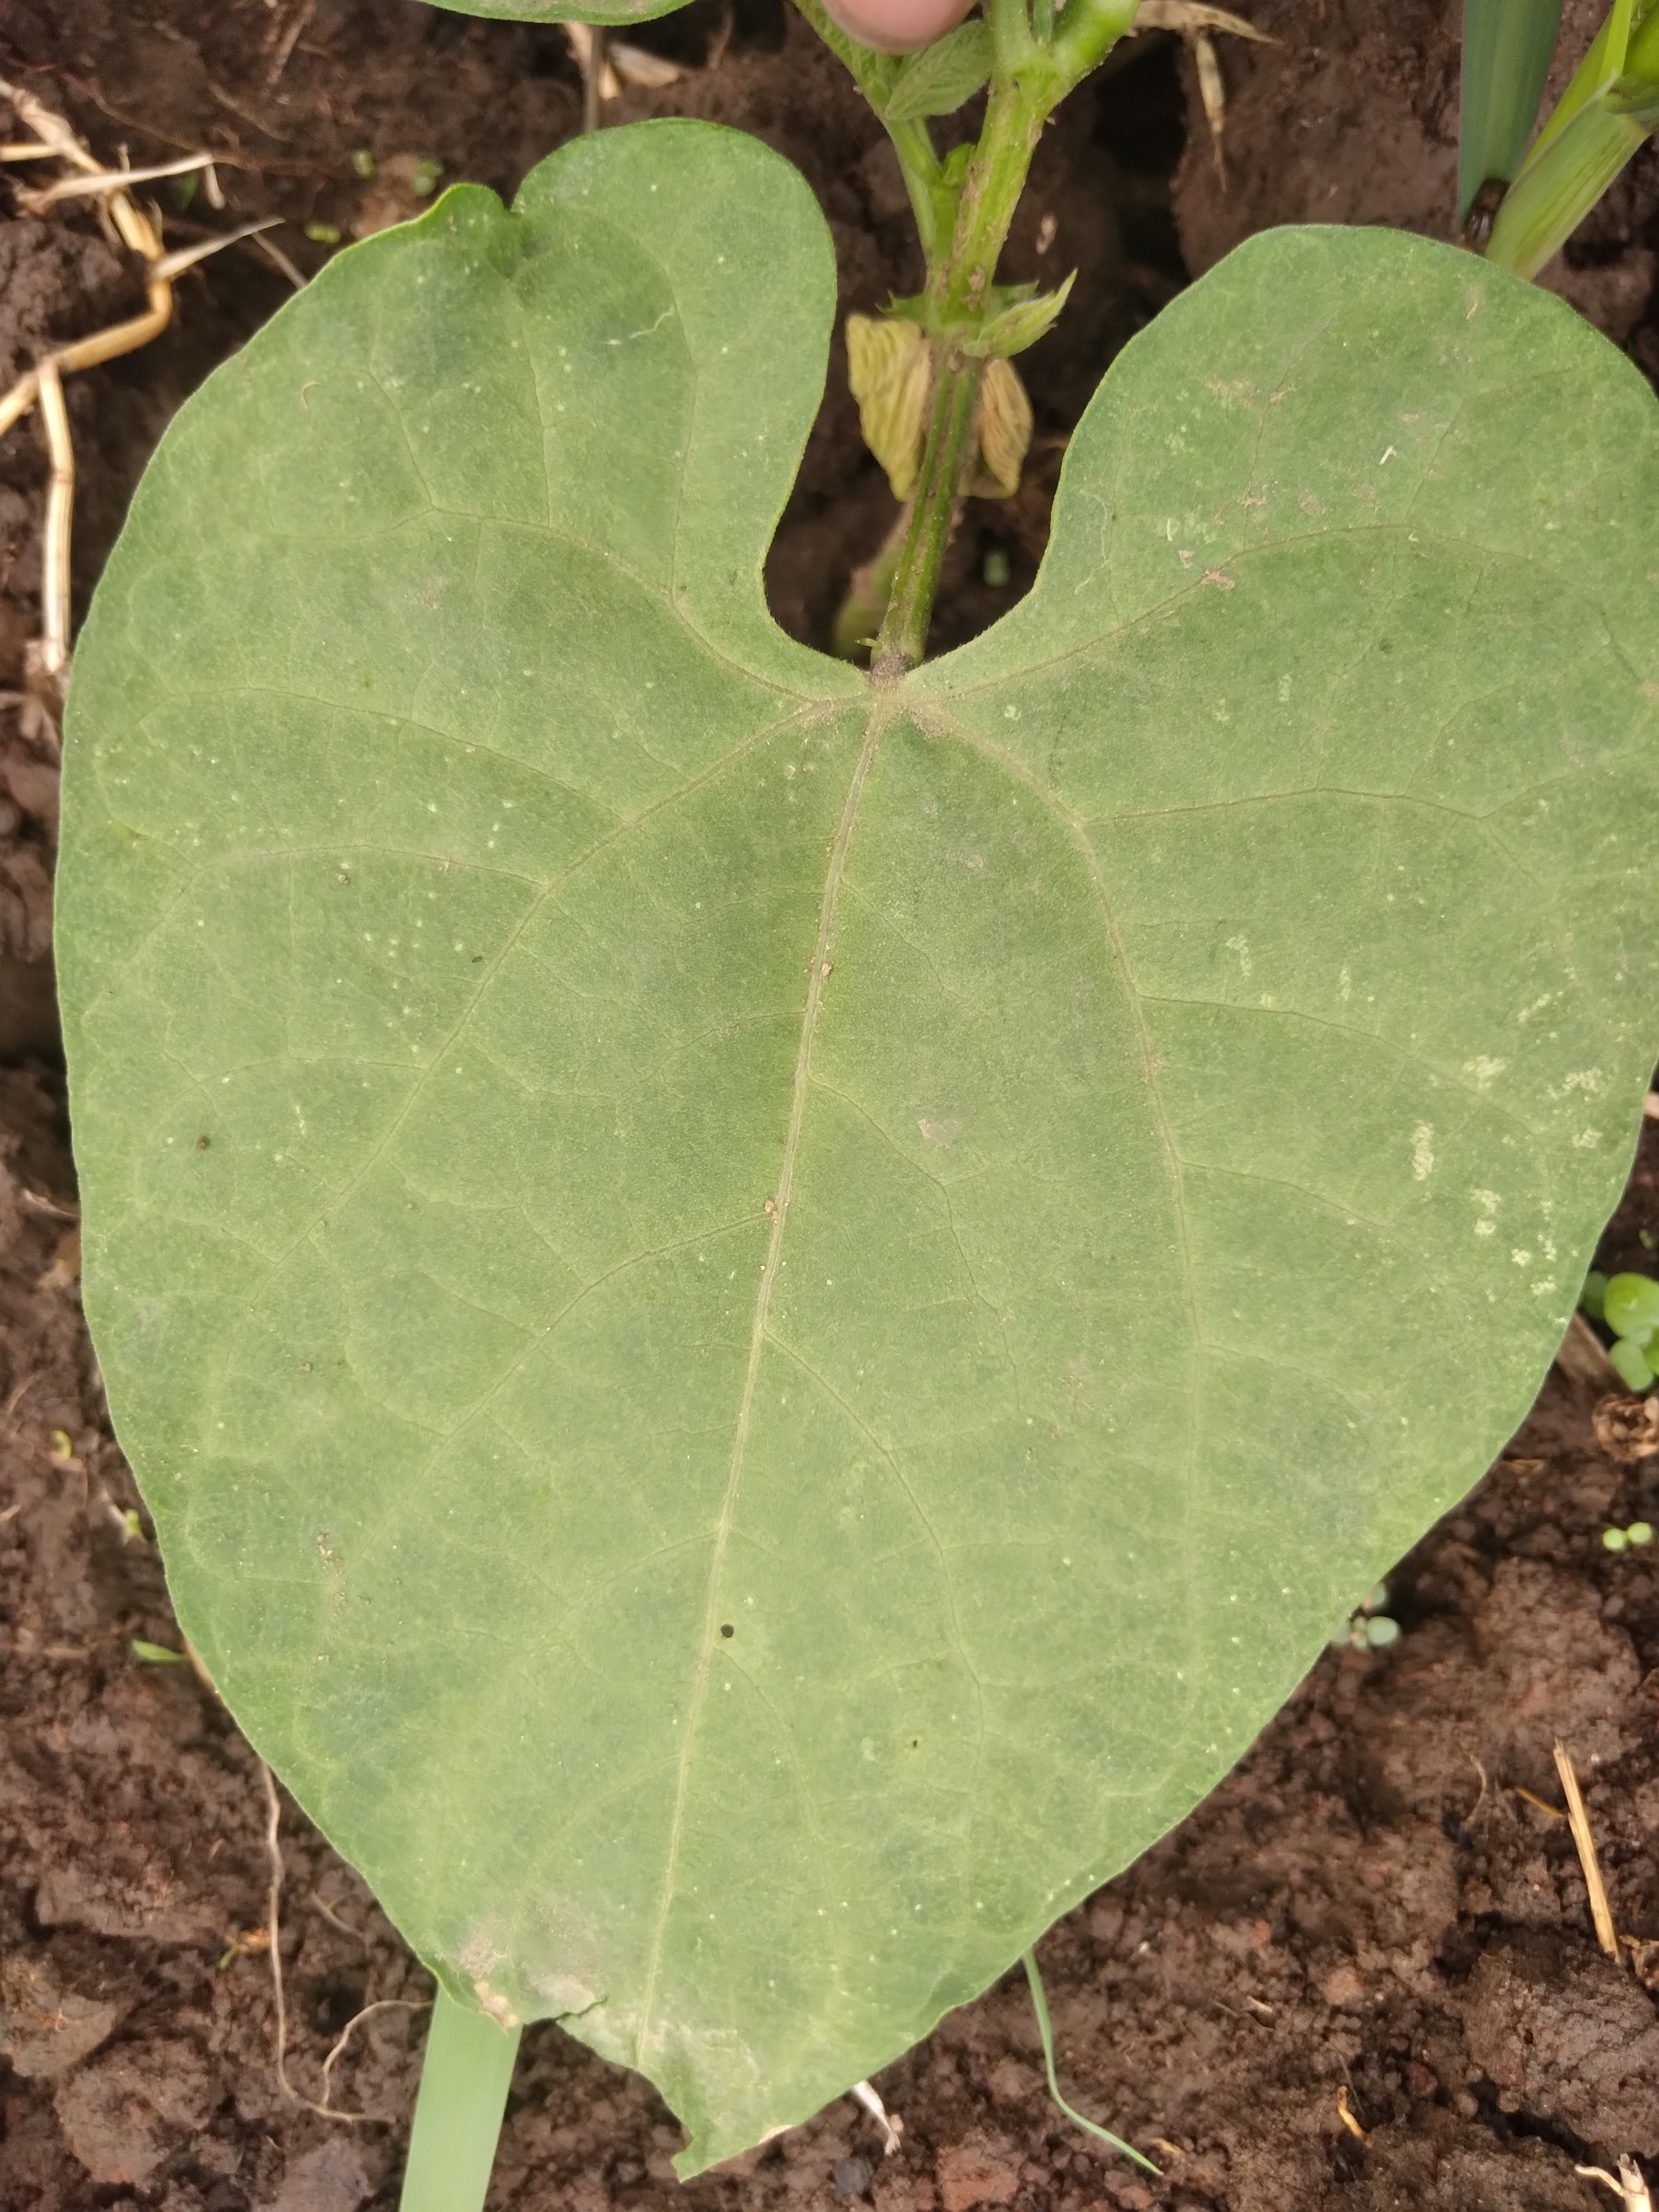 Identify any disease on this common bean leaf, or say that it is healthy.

healthy
